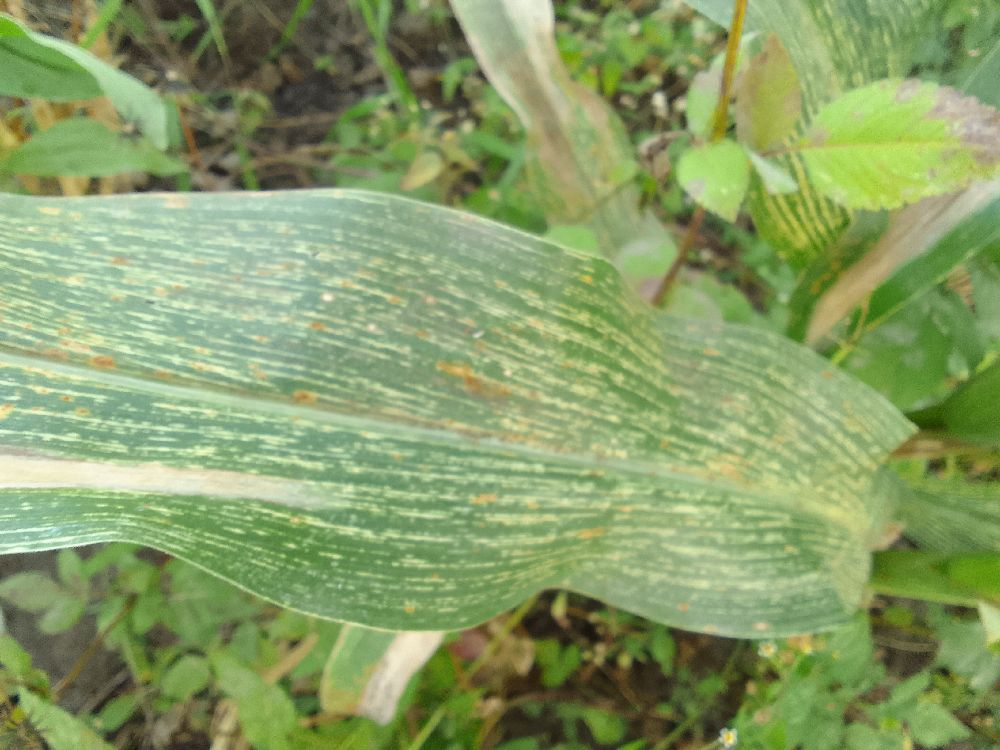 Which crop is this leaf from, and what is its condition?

maize, maize streak virus
